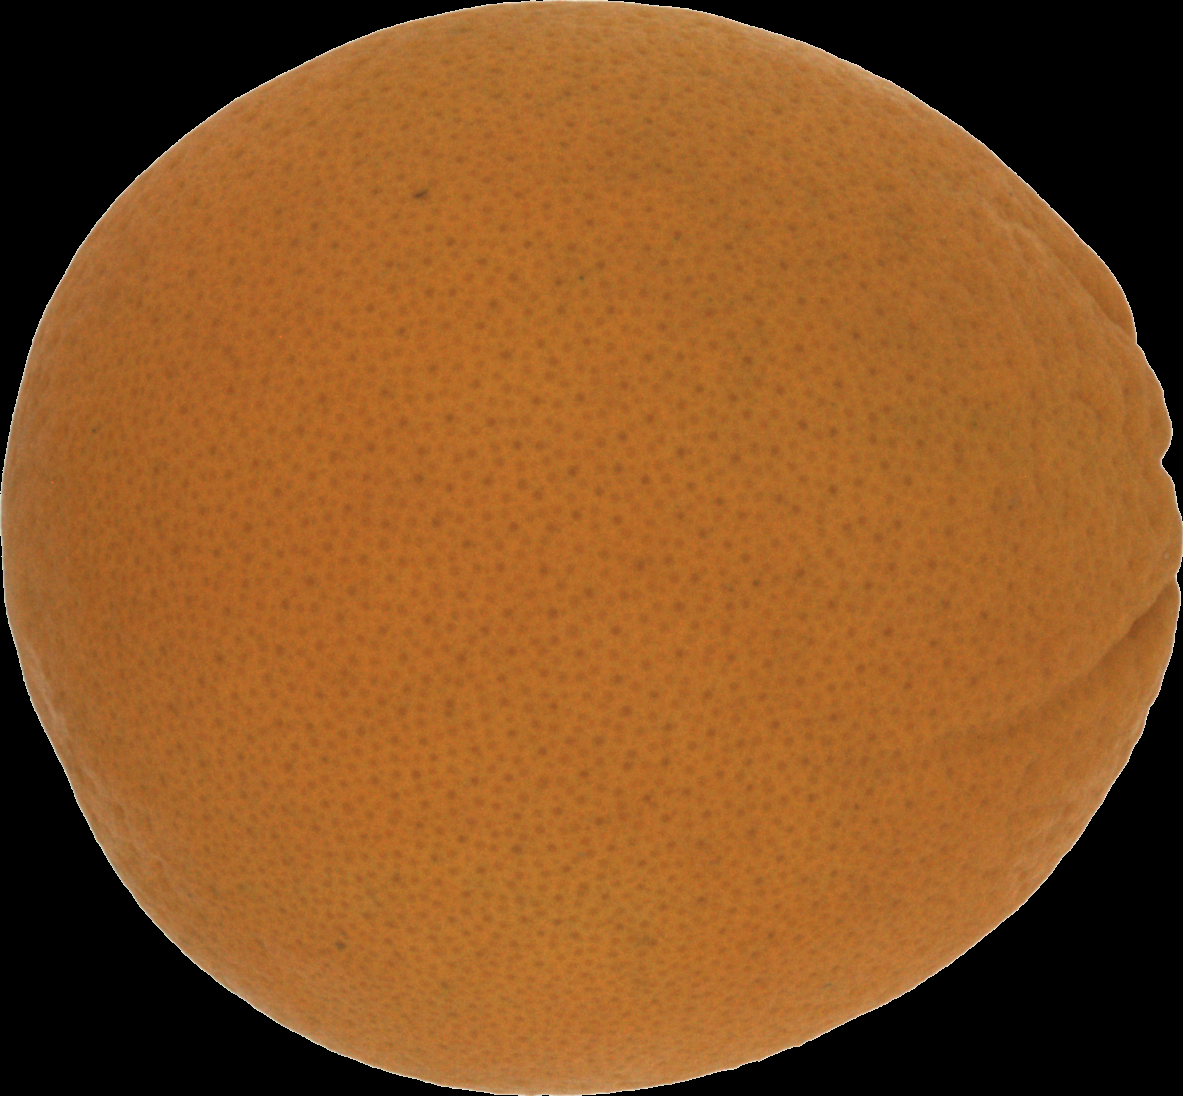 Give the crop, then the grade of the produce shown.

orange, good
